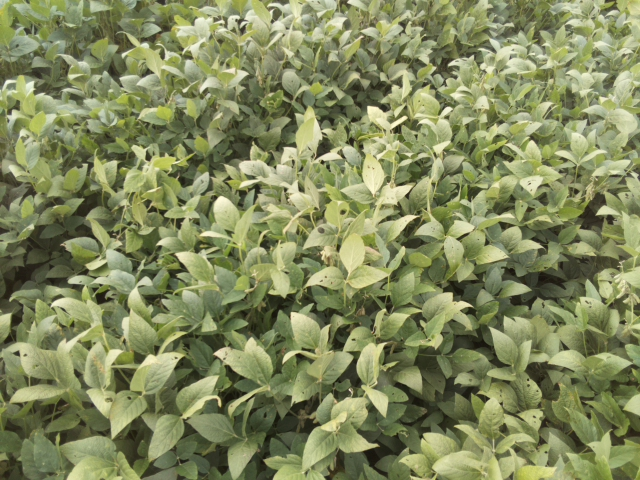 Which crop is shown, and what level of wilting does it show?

soybean, leaflets folding inward at secondary pulvinus with no turgor loss in leaflets or petioles
